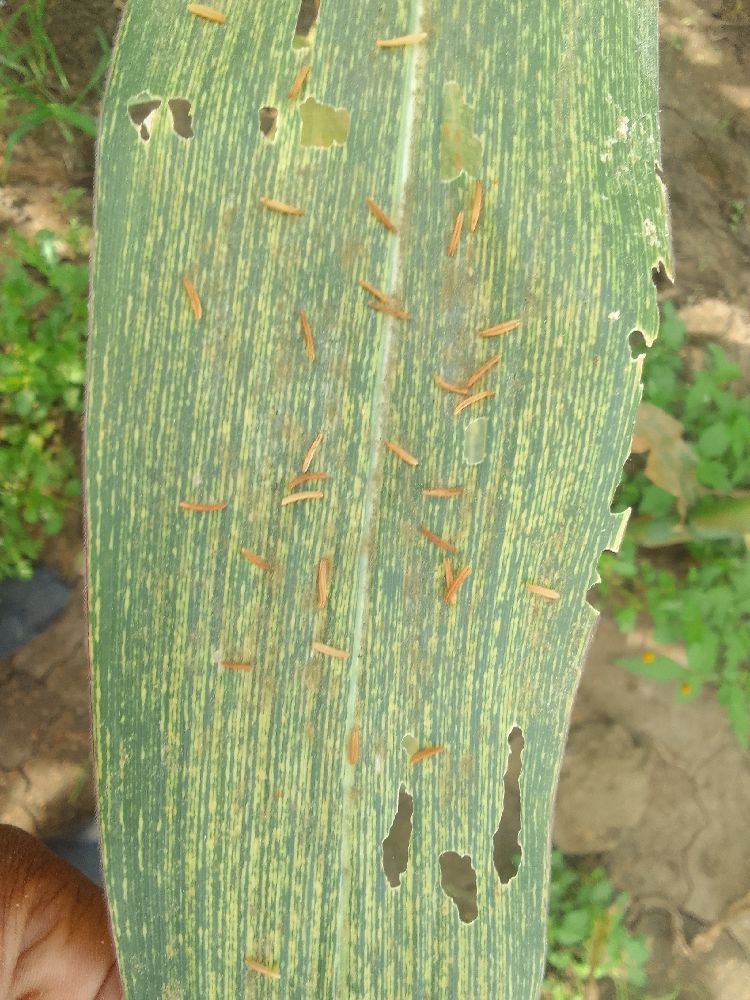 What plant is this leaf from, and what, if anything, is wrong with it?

maize, maize streak virus
